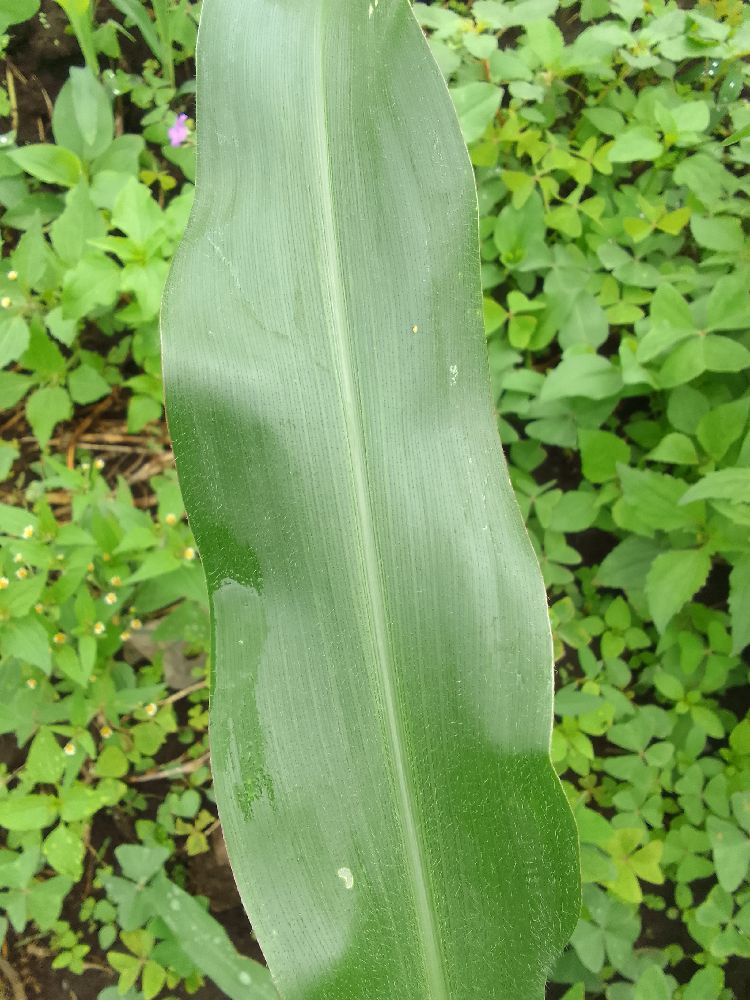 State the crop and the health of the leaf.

maize, healthy
